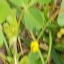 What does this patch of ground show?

unstructured weed
